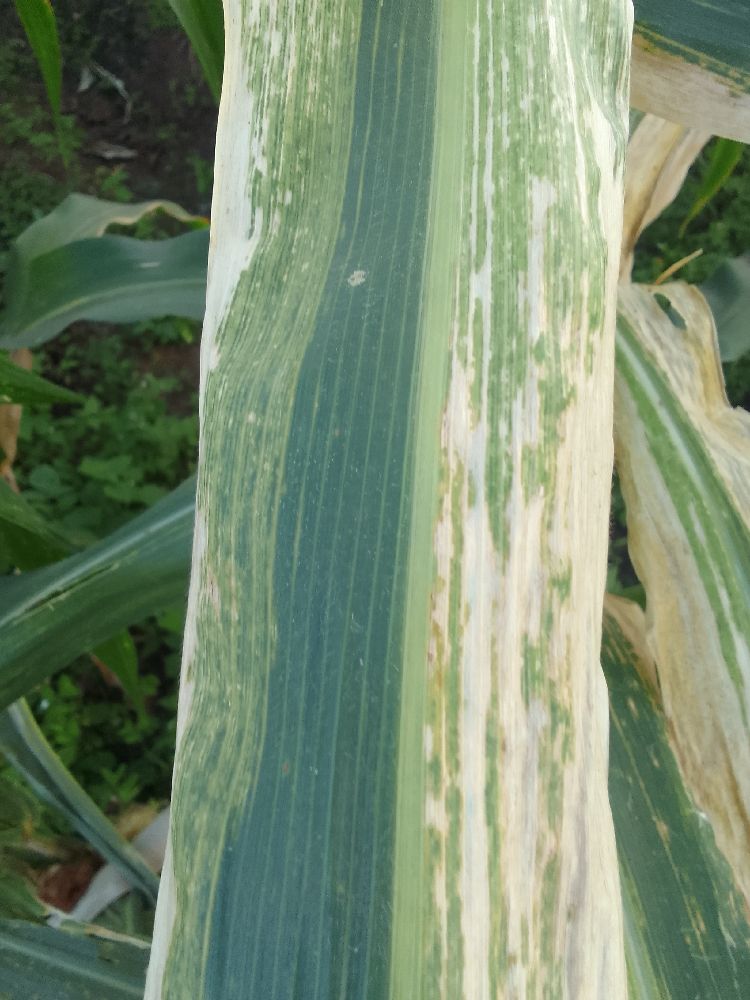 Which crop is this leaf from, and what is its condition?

maize, maize lethal necrosis
